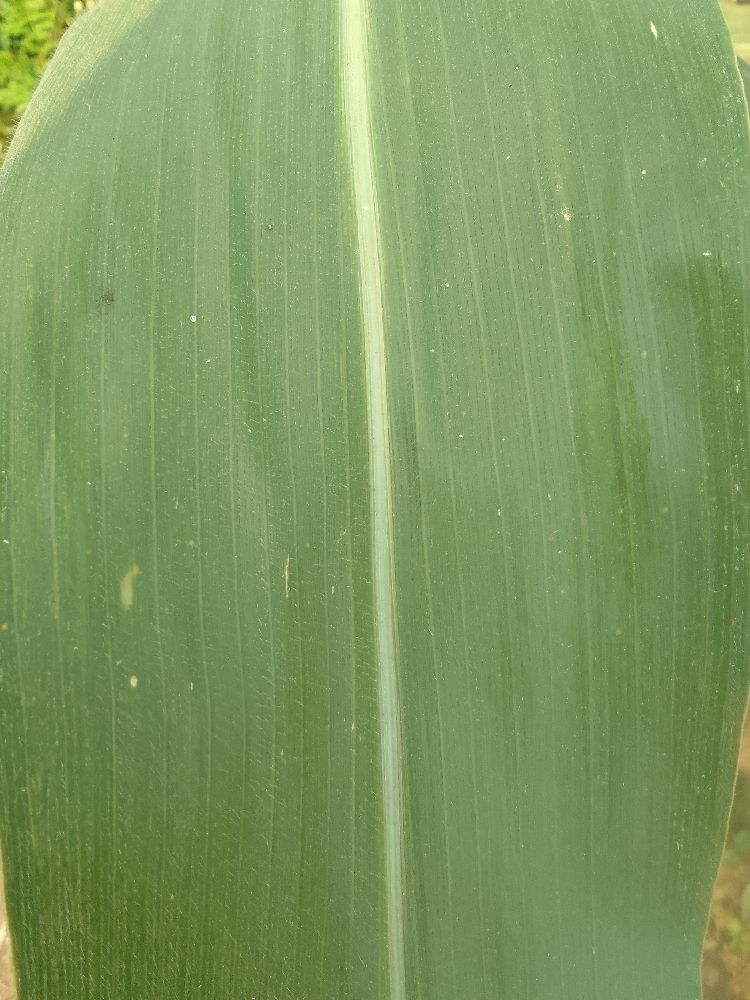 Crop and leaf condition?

maize, healthy
